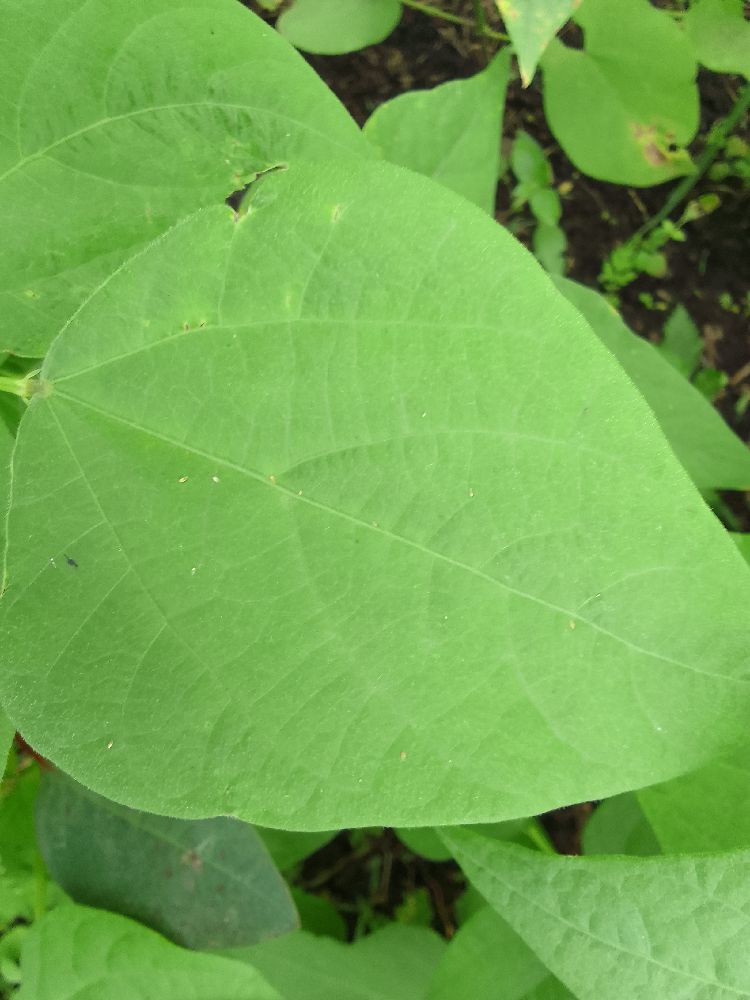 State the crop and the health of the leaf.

common bean, healthy
